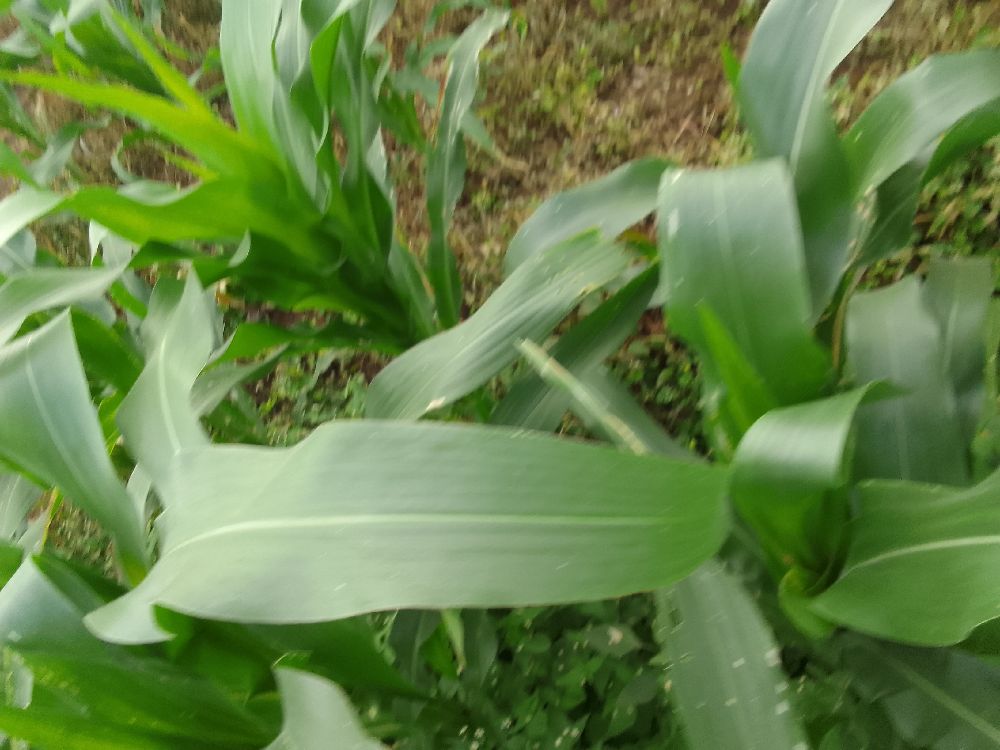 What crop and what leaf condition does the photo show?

maize, healthy
